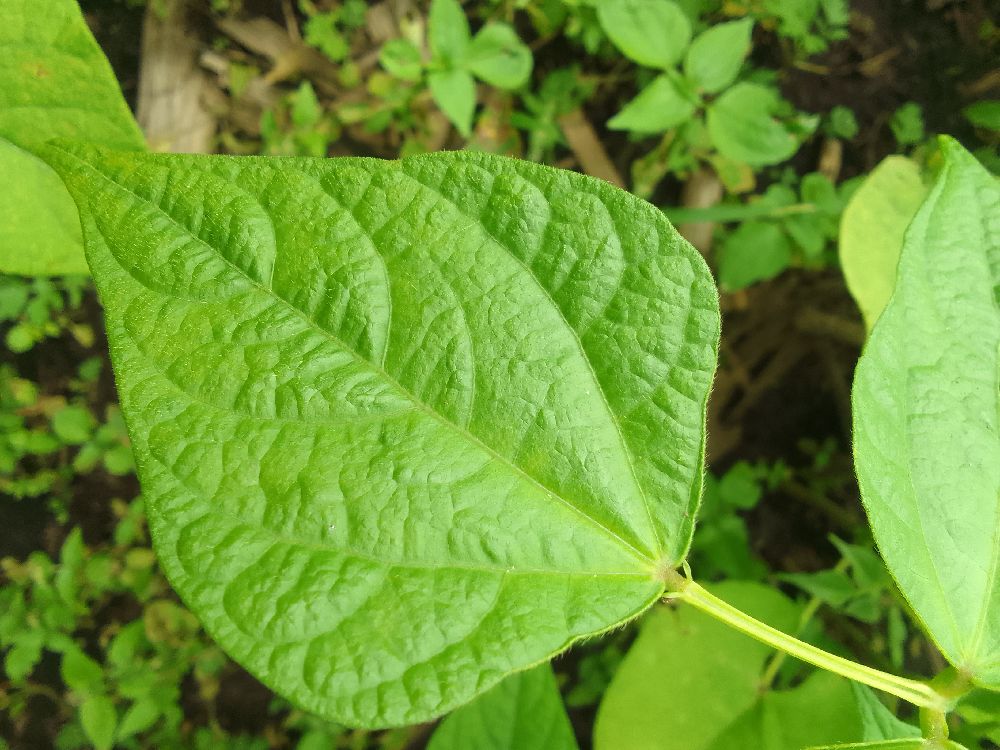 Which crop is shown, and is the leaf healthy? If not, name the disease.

common bean, healthy
